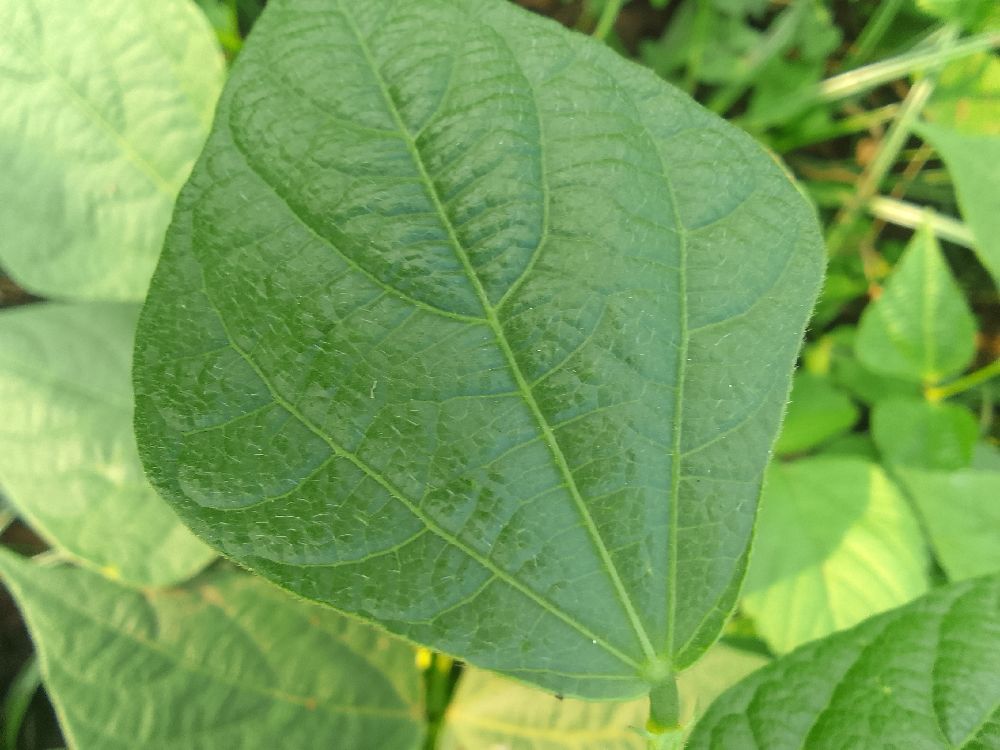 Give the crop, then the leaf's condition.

common bean, healthy
